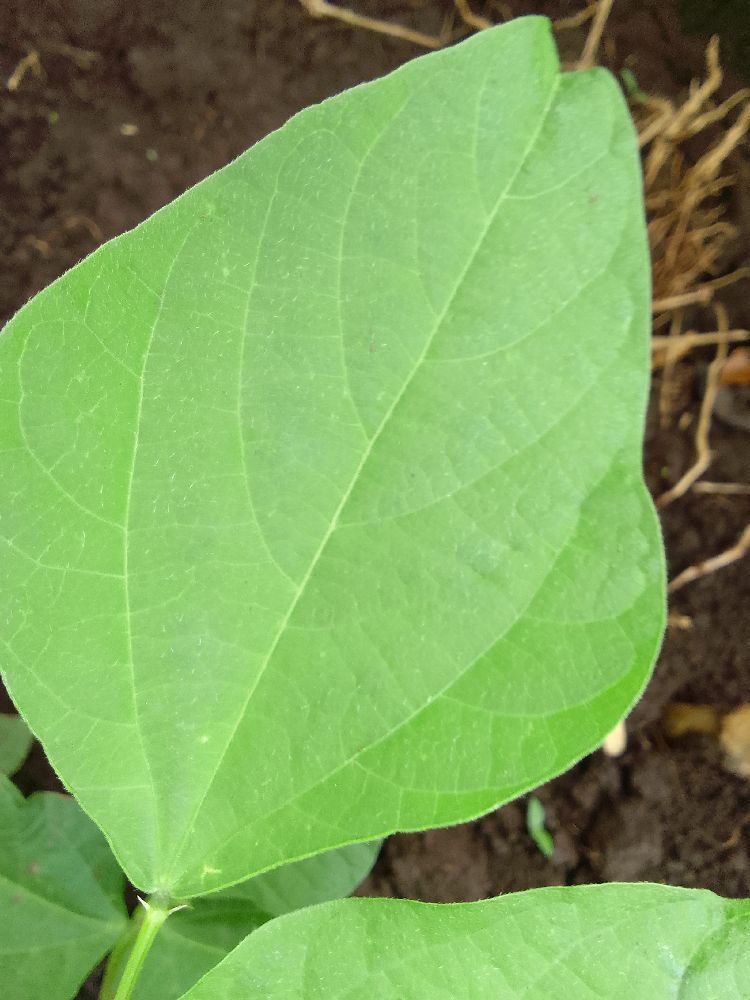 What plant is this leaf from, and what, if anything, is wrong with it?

common bean, healthy
